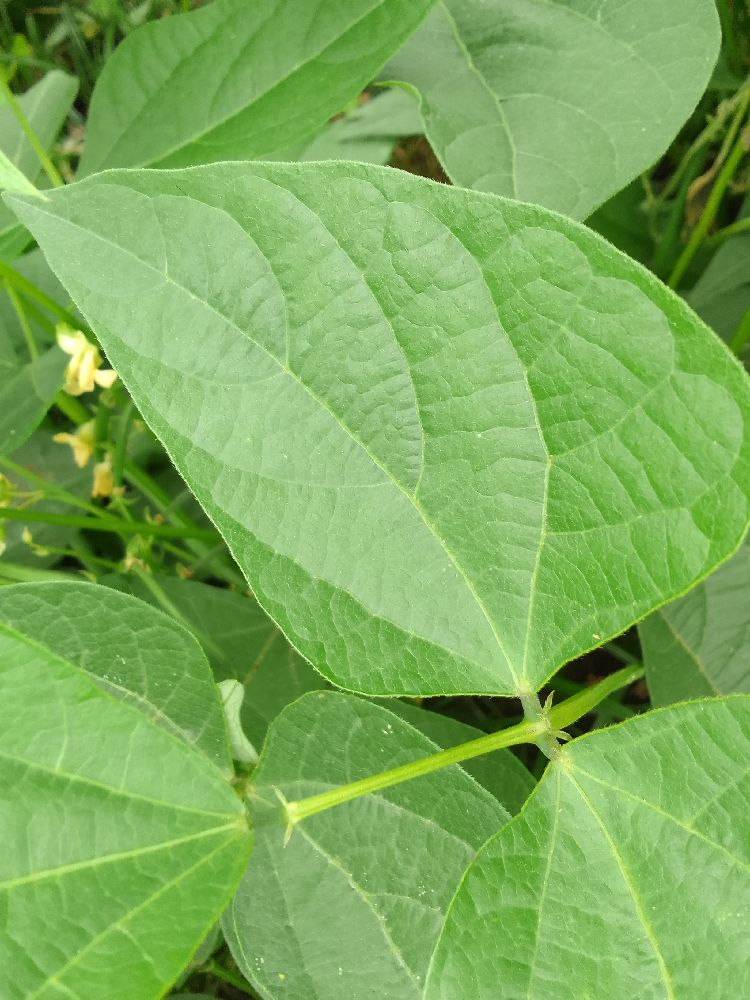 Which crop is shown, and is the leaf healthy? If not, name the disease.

common bean, healthy
